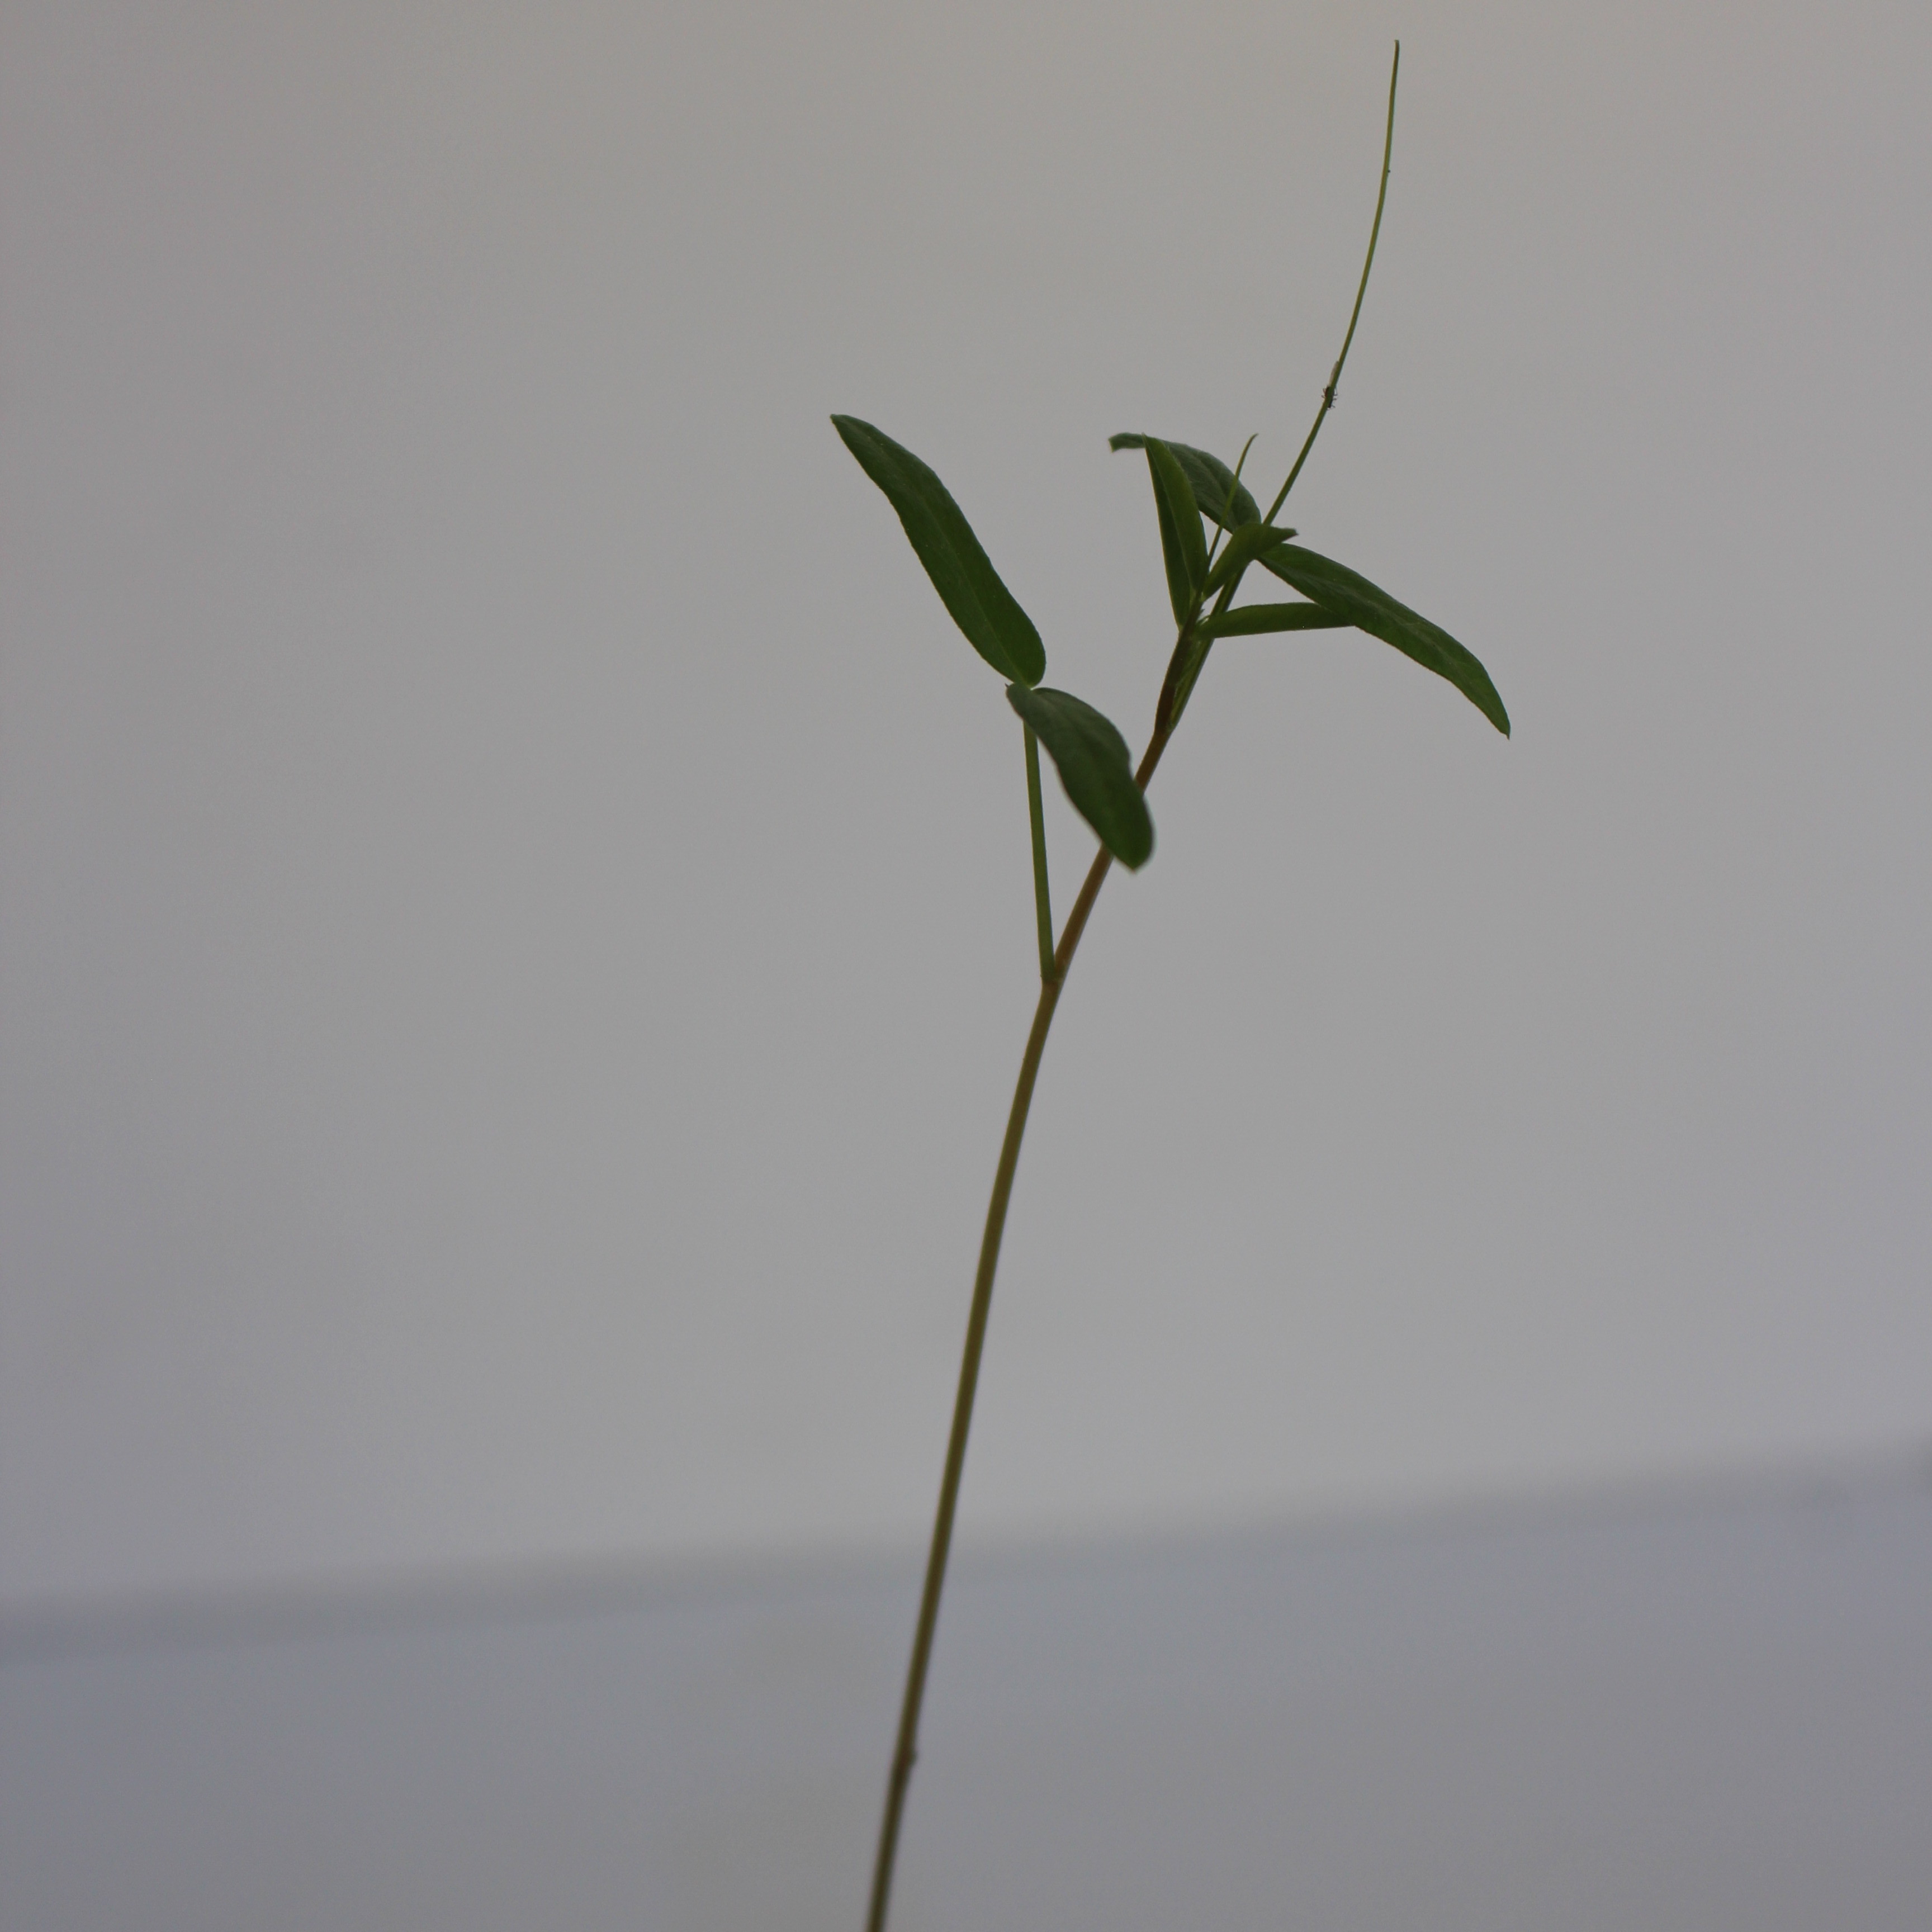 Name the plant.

Vicia sativa
